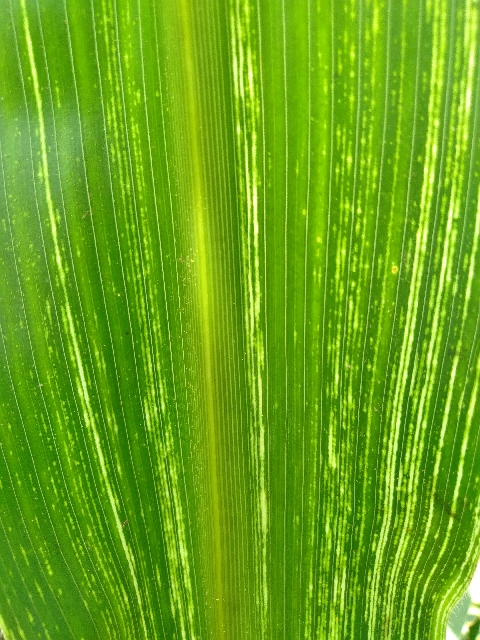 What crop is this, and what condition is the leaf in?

maize, maize streak virus
